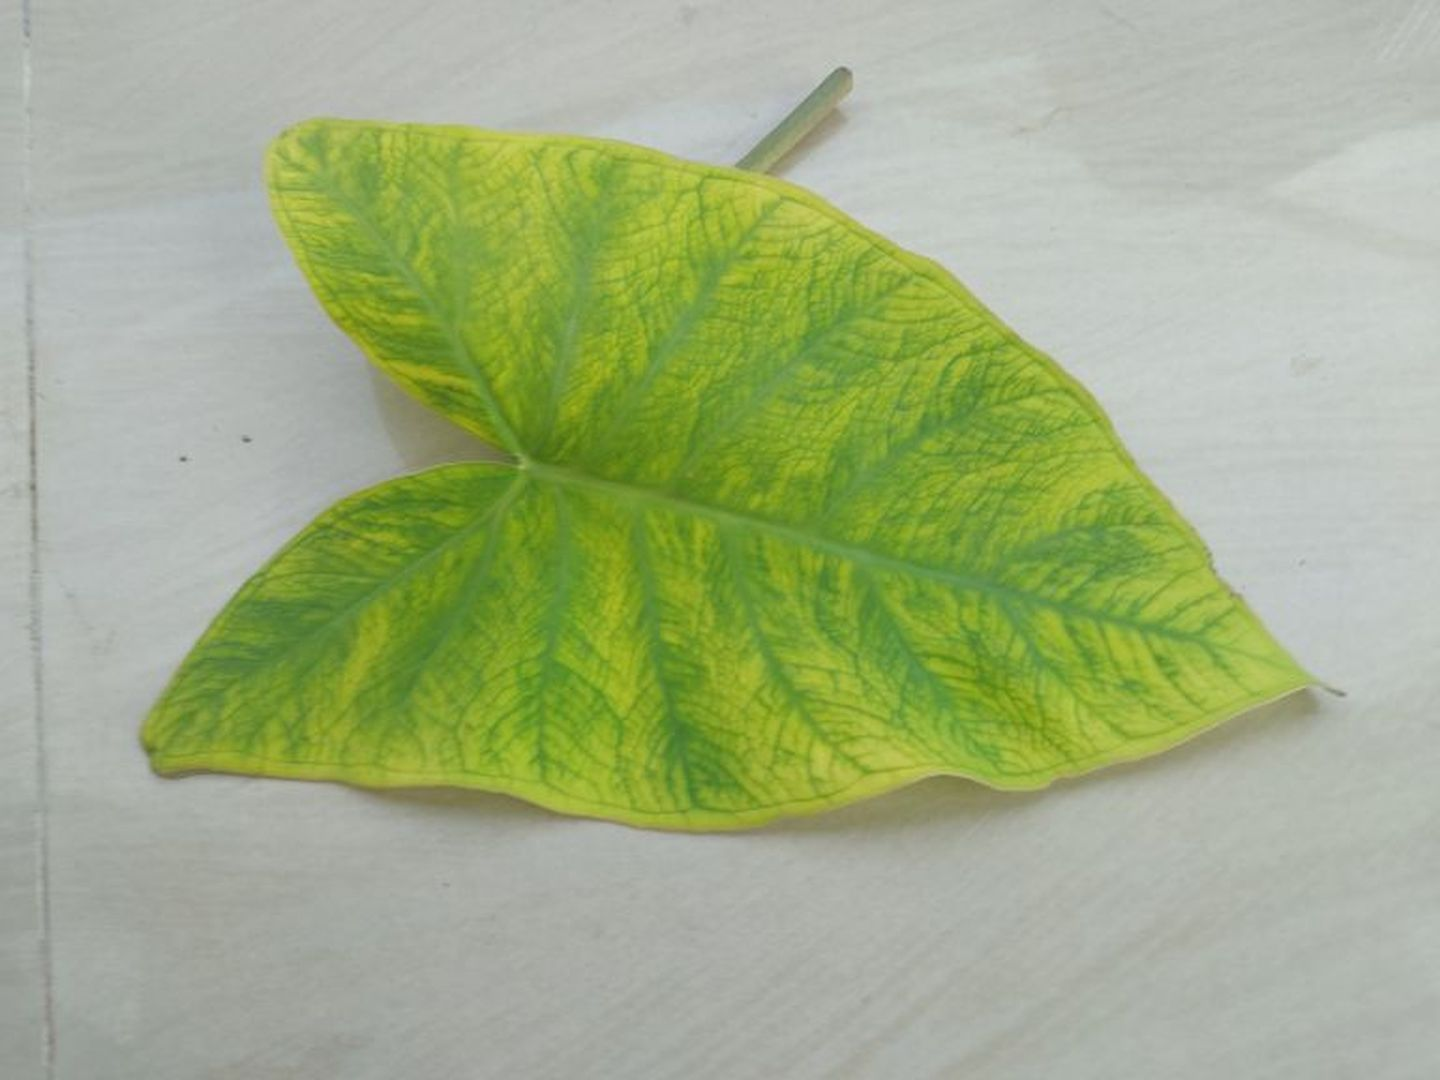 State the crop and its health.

taro, mosaic
